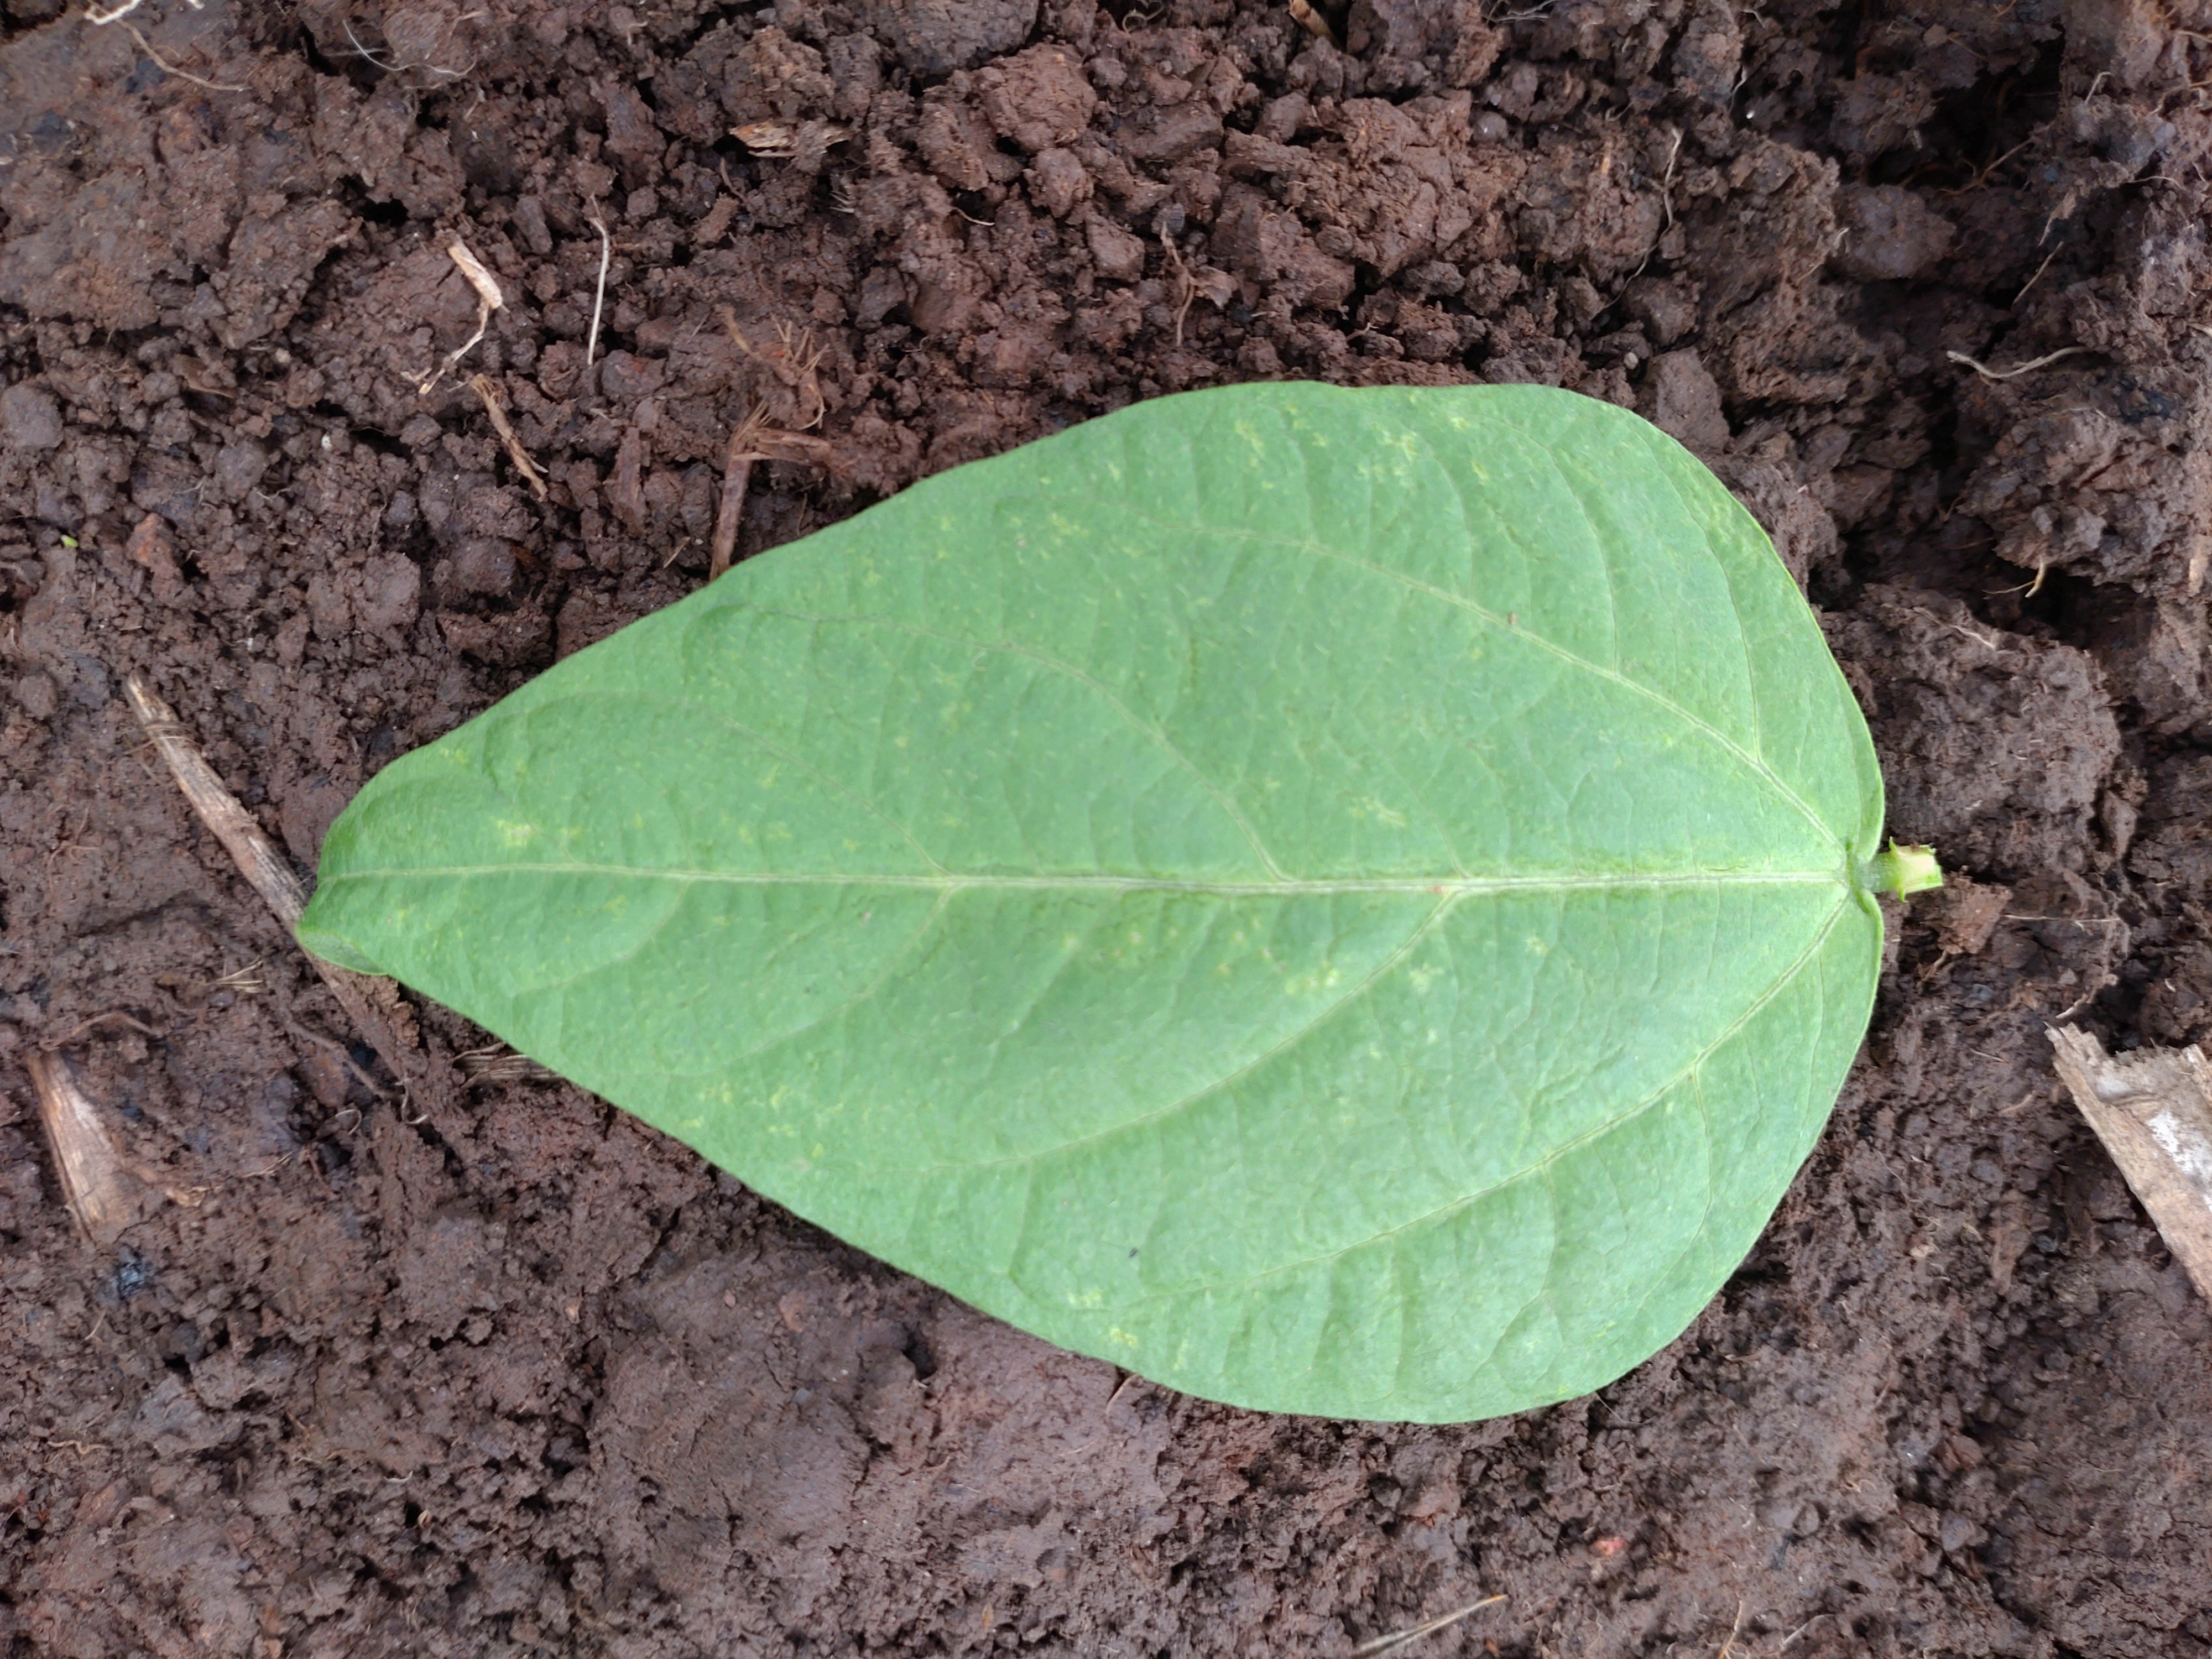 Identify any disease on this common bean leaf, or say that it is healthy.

healthy
